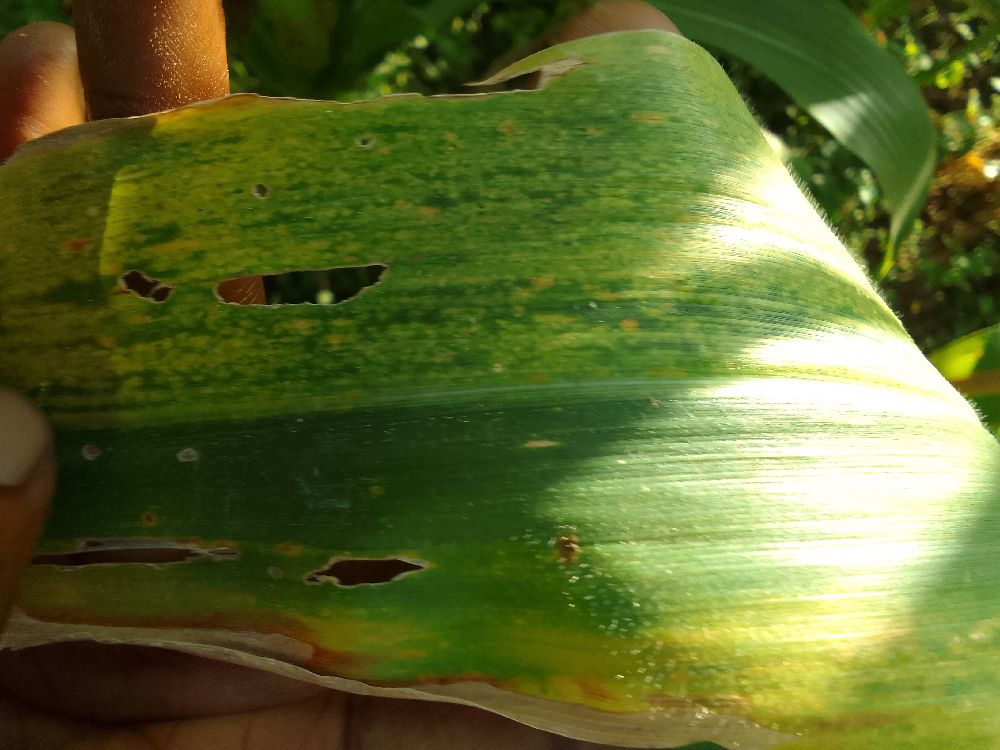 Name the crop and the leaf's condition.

maize, maize lethal necrosis
